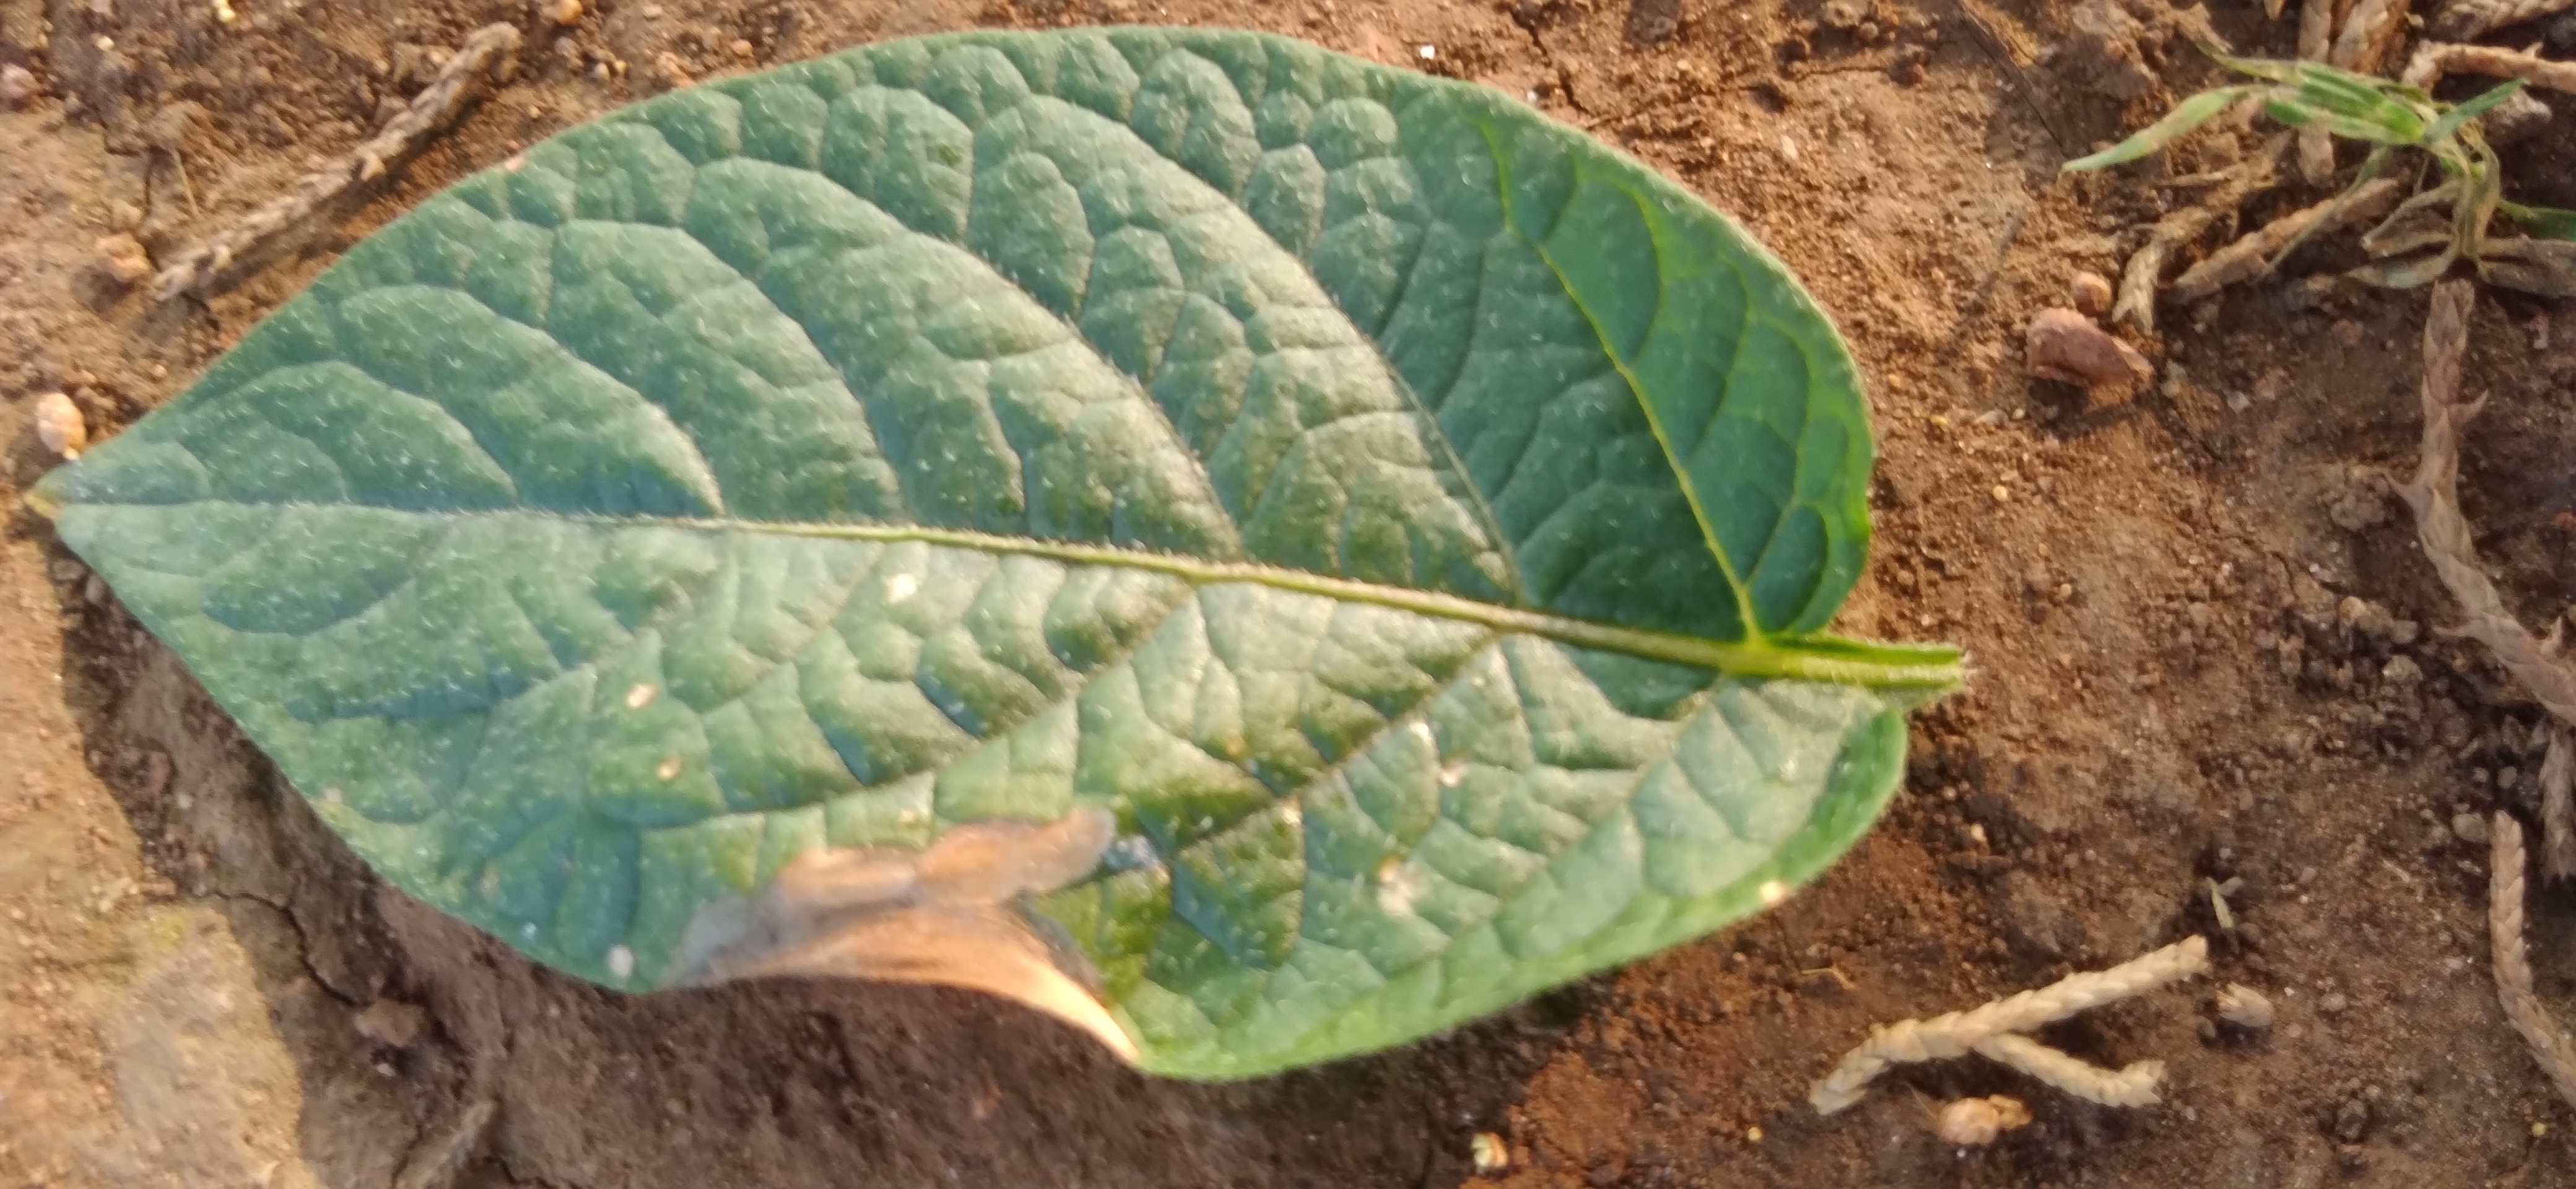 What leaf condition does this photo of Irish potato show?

early blight
